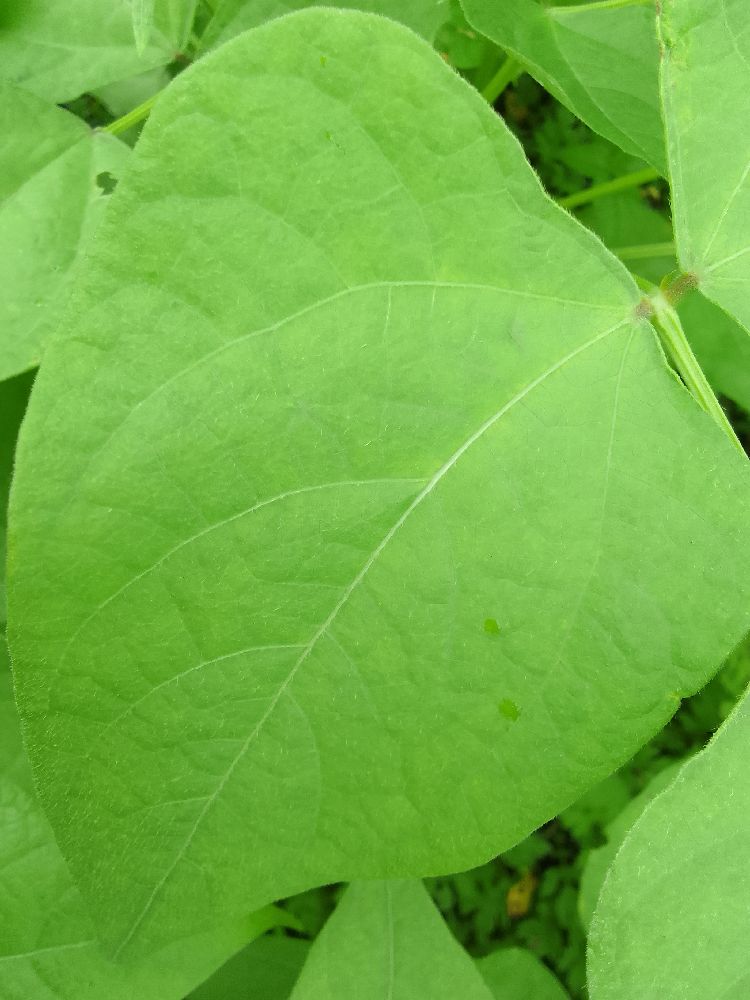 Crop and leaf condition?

maize, healthy
